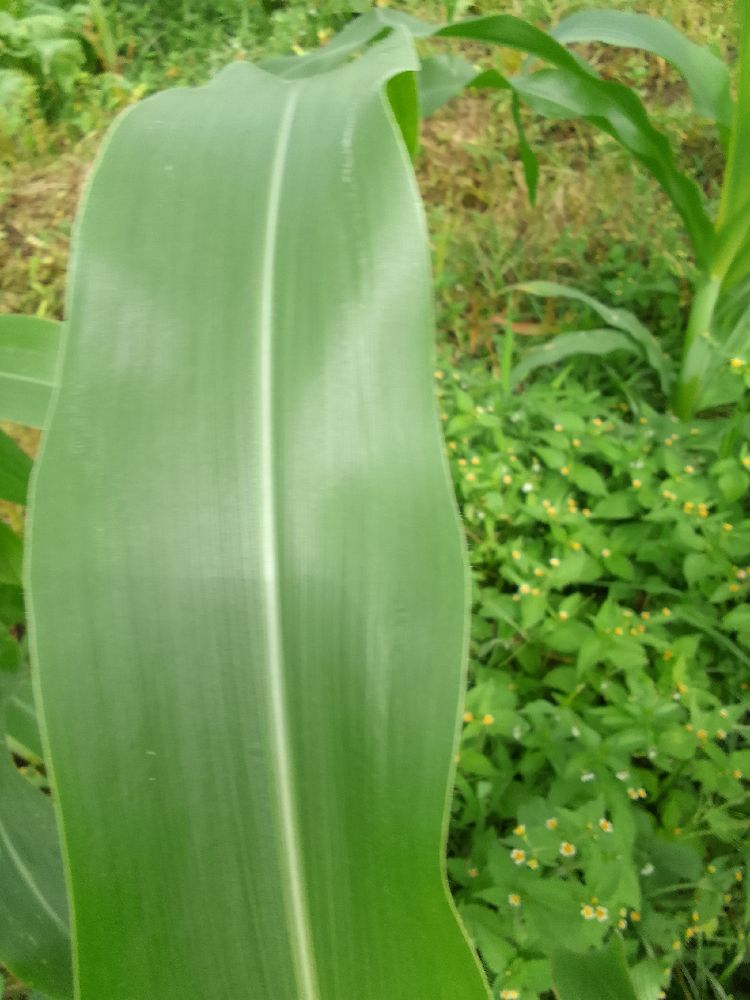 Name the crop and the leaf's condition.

maize, healthy
